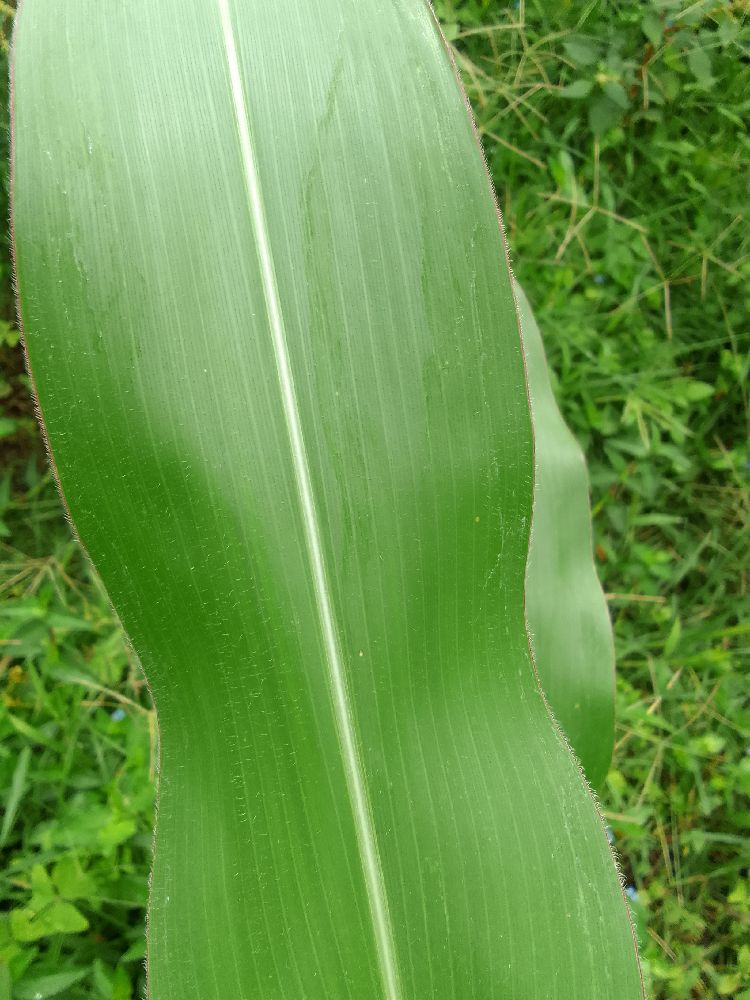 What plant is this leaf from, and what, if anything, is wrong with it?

maize, healthy
